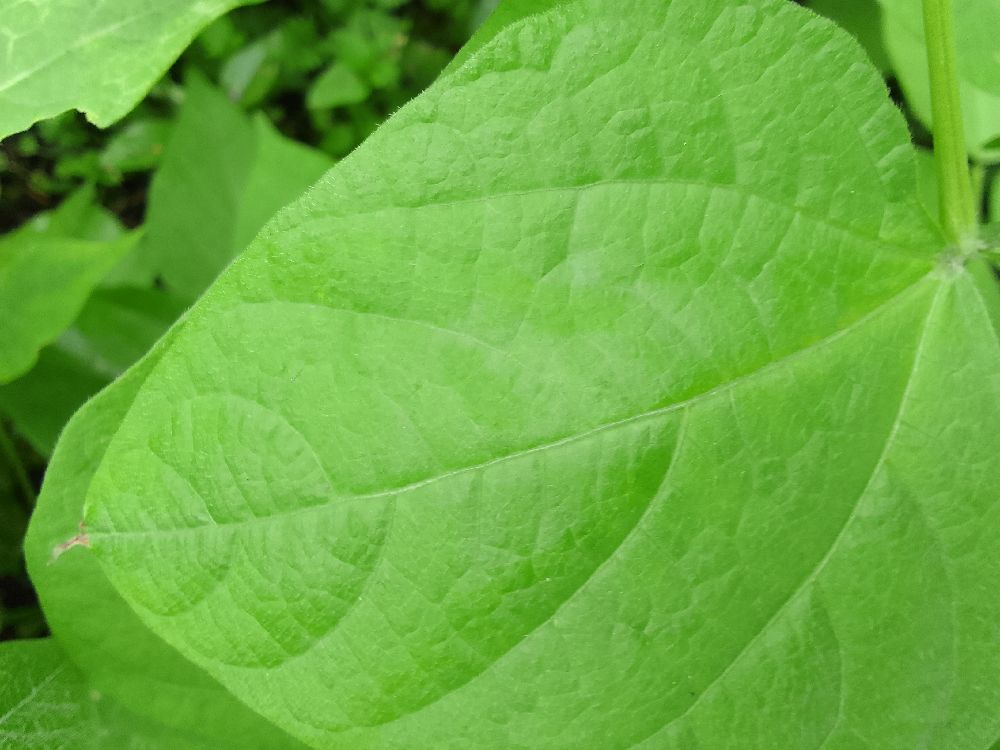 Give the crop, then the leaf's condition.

common bean, healthy
